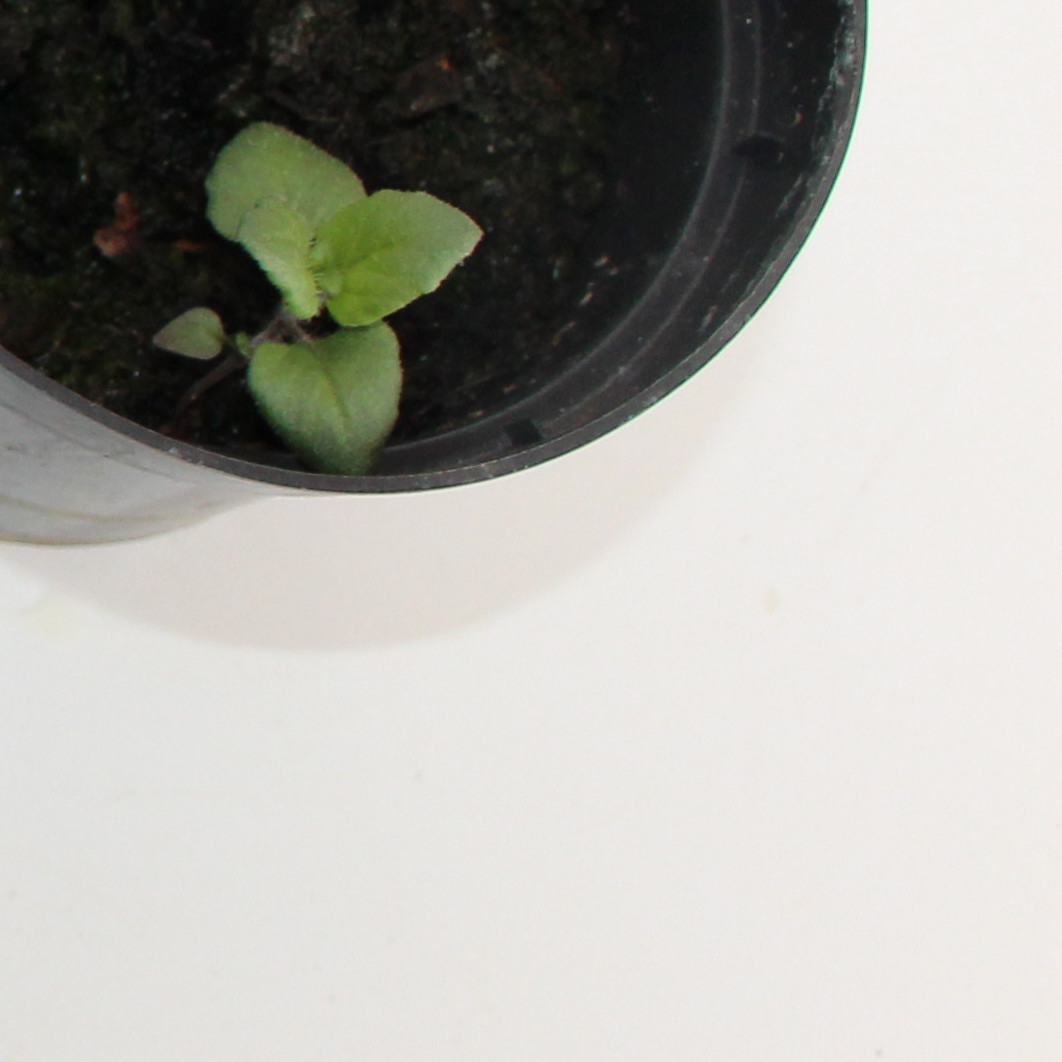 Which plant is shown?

Veronica persica
